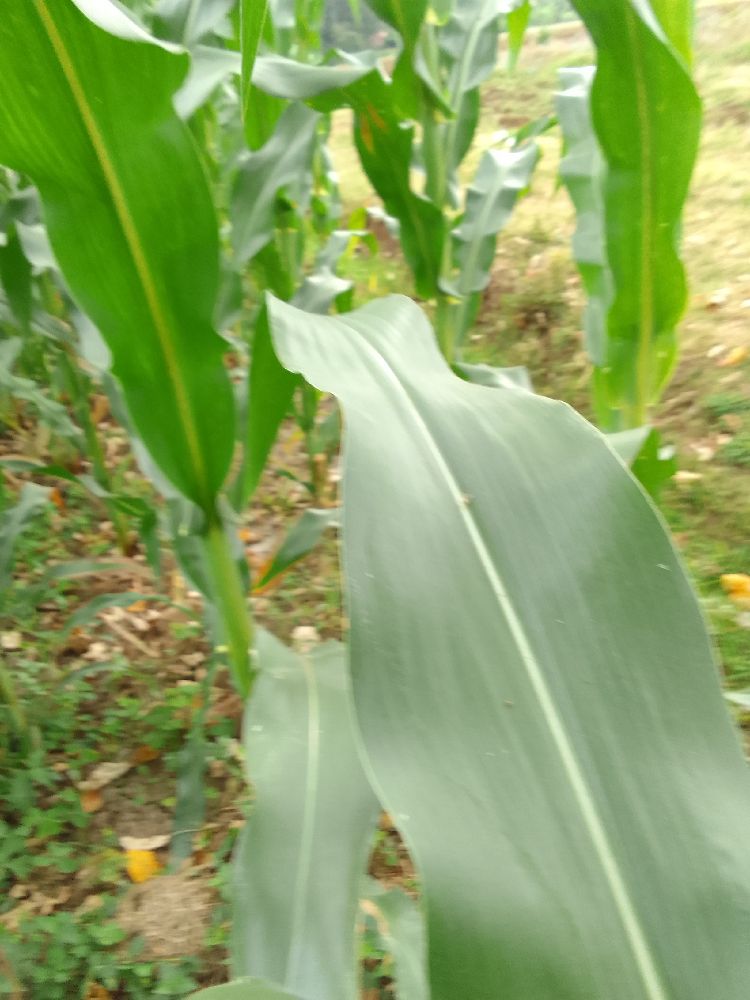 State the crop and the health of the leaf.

maize, healthy
